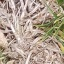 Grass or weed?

grass
